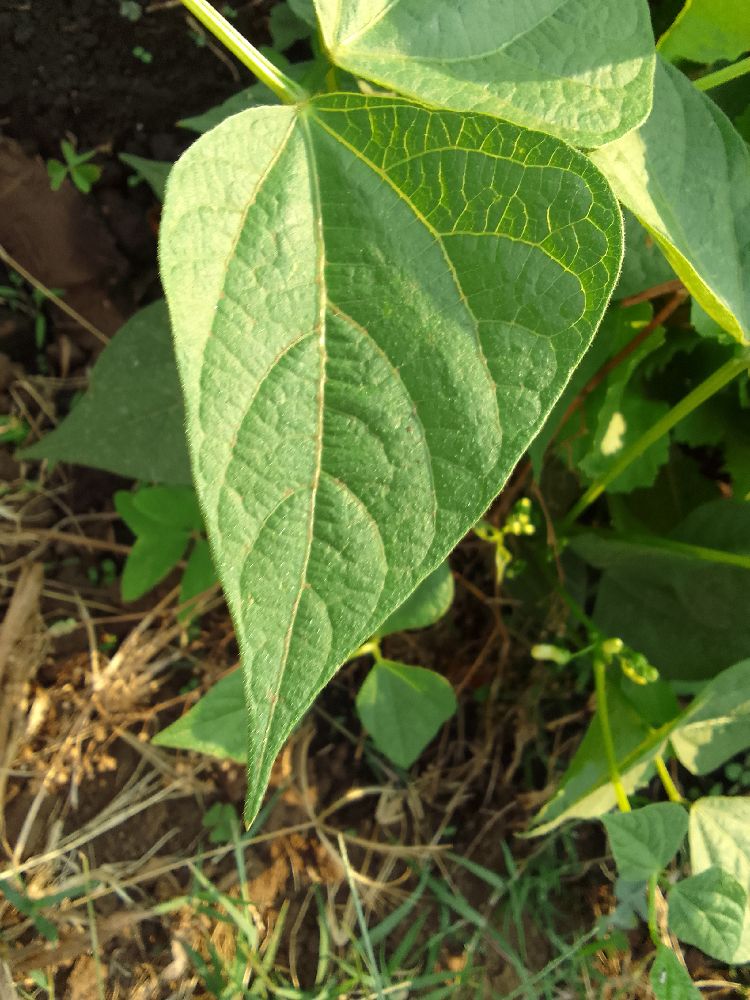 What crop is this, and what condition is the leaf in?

common bean, healthy
